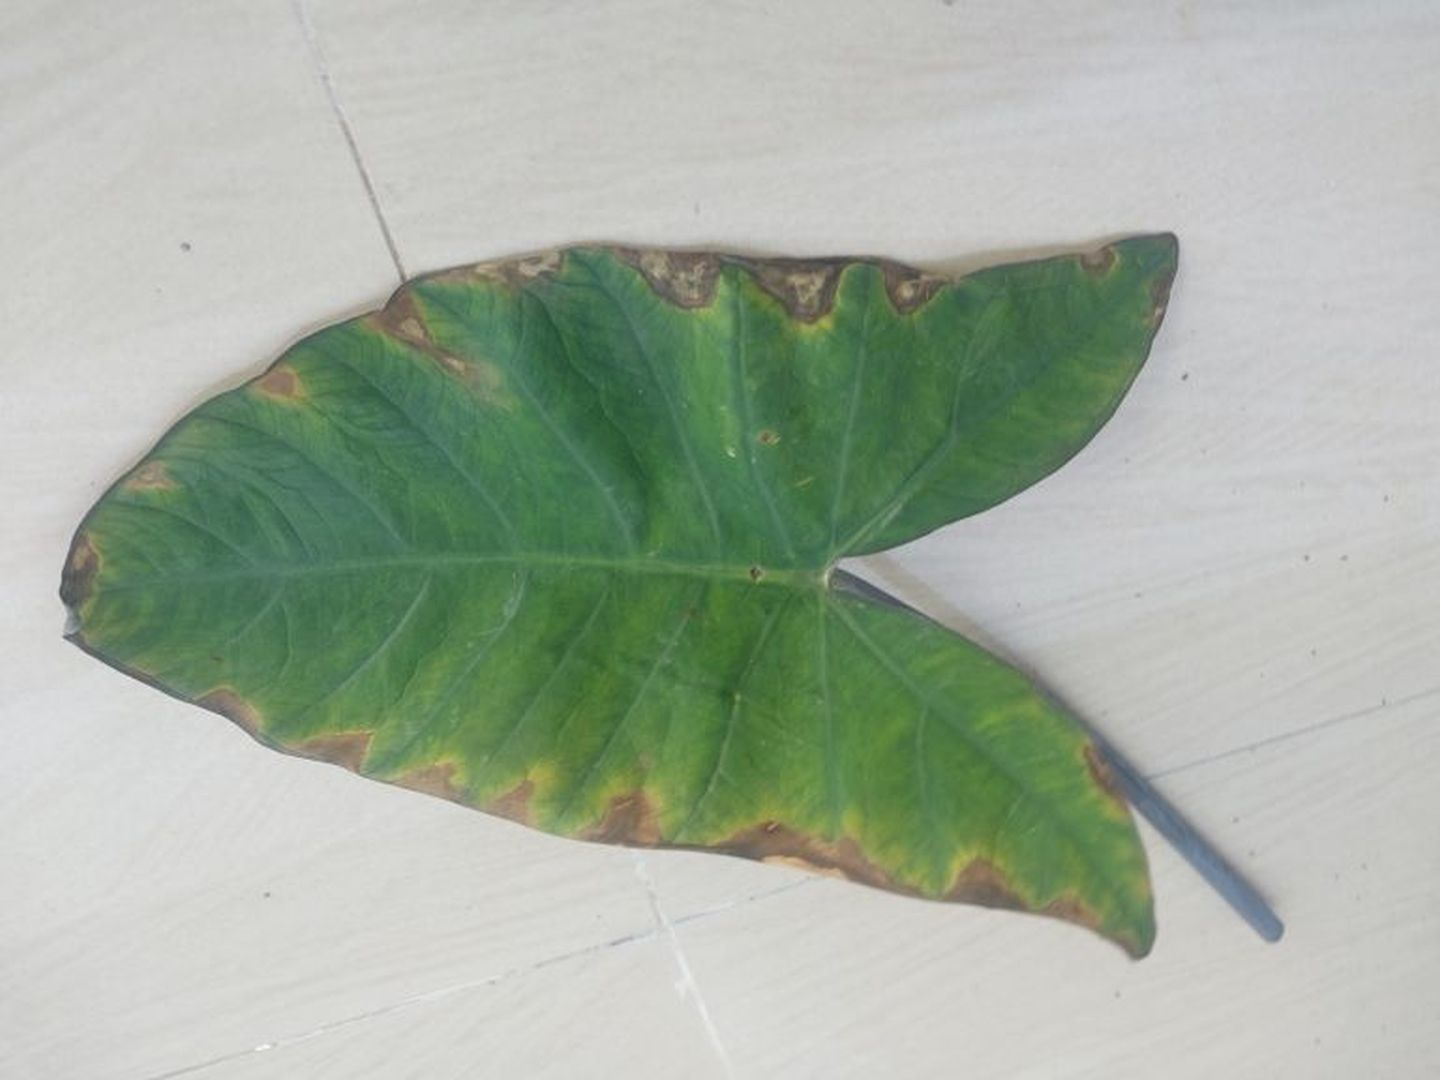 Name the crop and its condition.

taro, leaf blight
